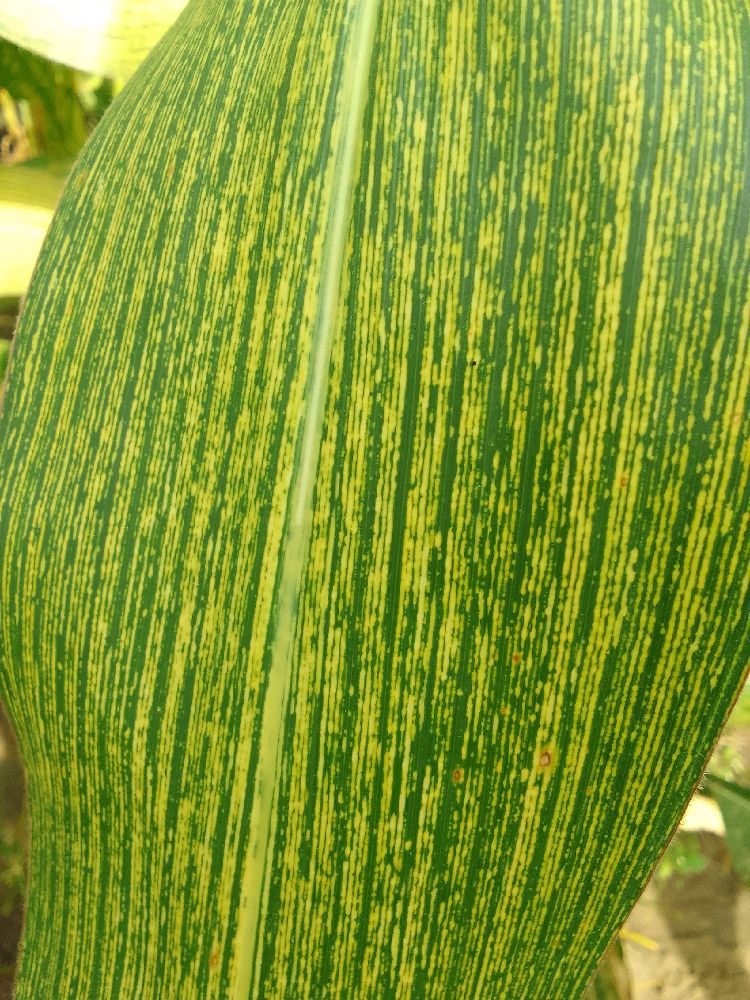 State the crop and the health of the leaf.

maize, maize streak virus
